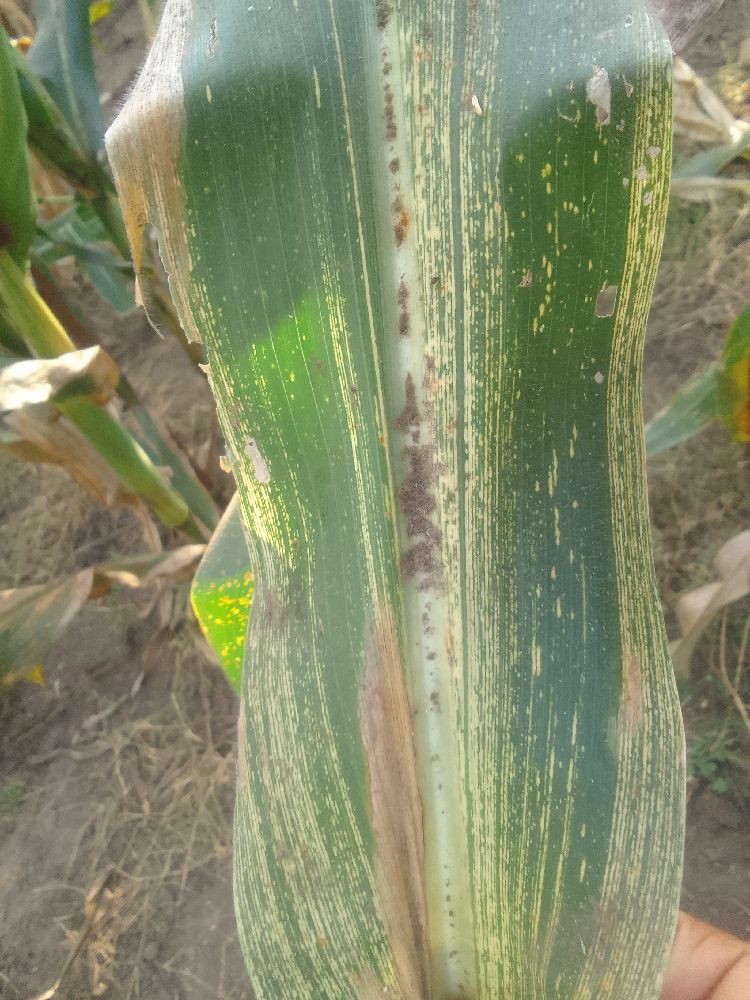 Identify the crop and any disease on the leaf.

maize, maize streak virus
